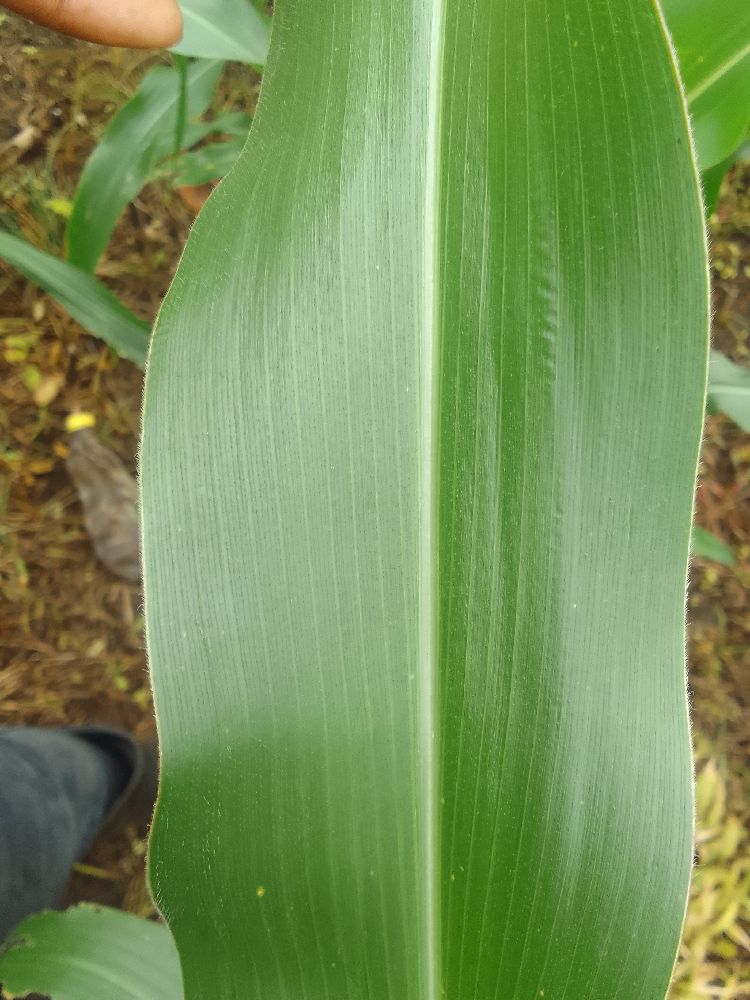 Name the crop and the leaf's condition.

maize, healthy
